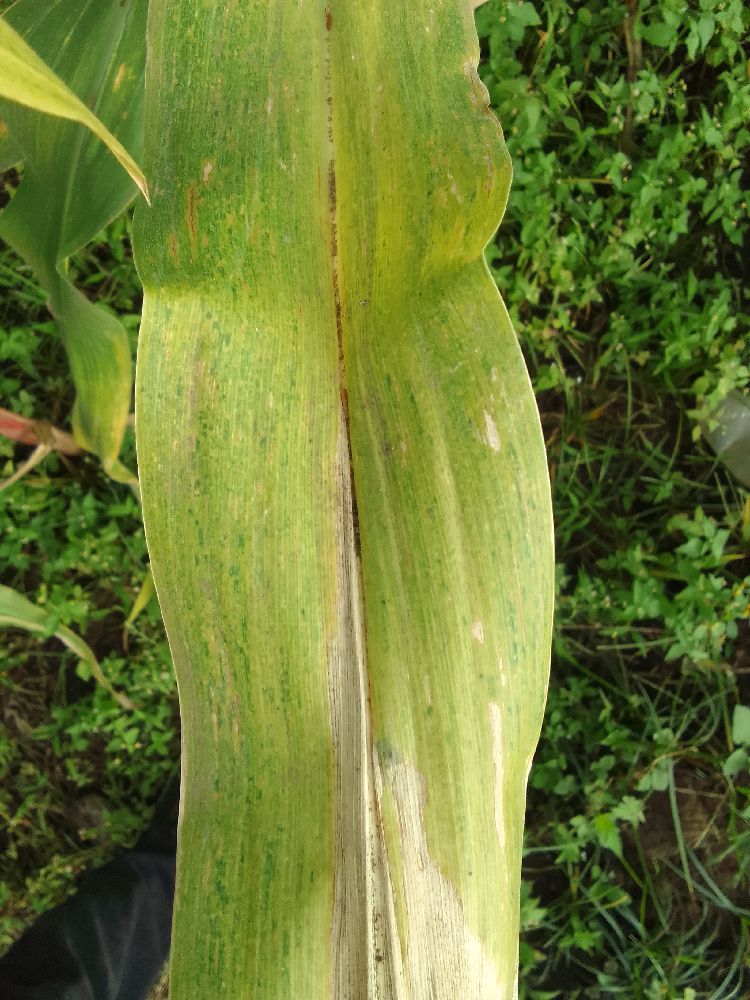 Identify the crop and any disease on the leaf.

maize, maize lethal necrosis
